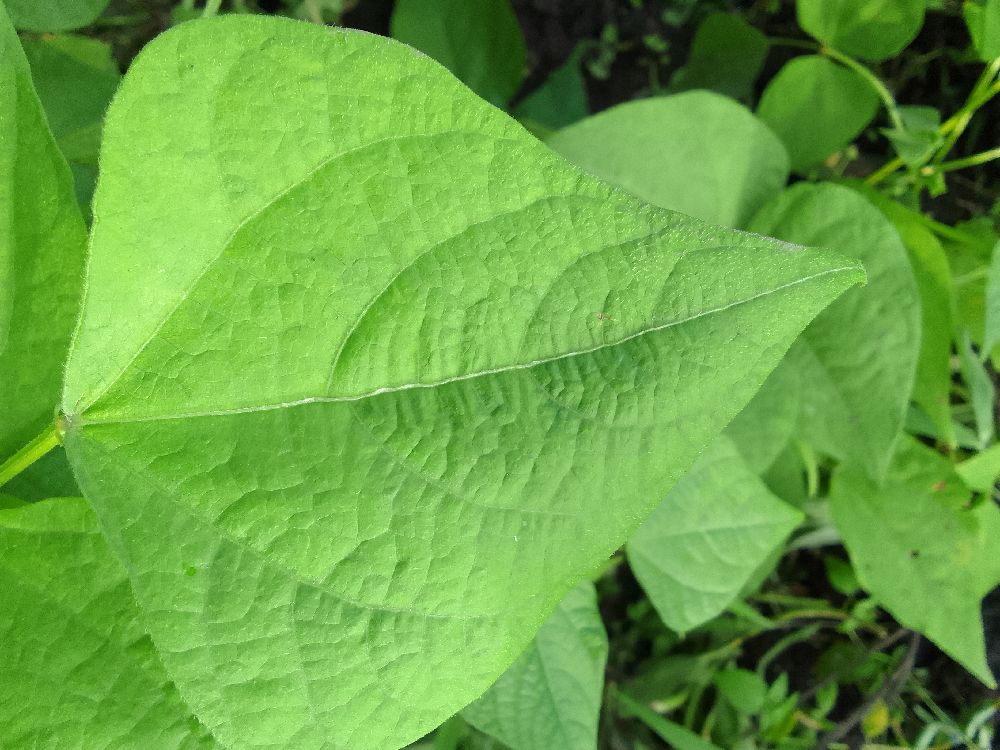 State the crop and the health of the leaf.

common bean, healthy
